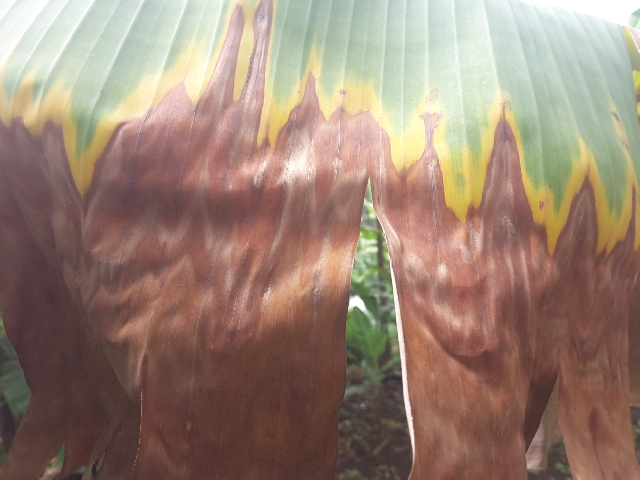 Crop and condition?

banana, fusarium wilt race 1
